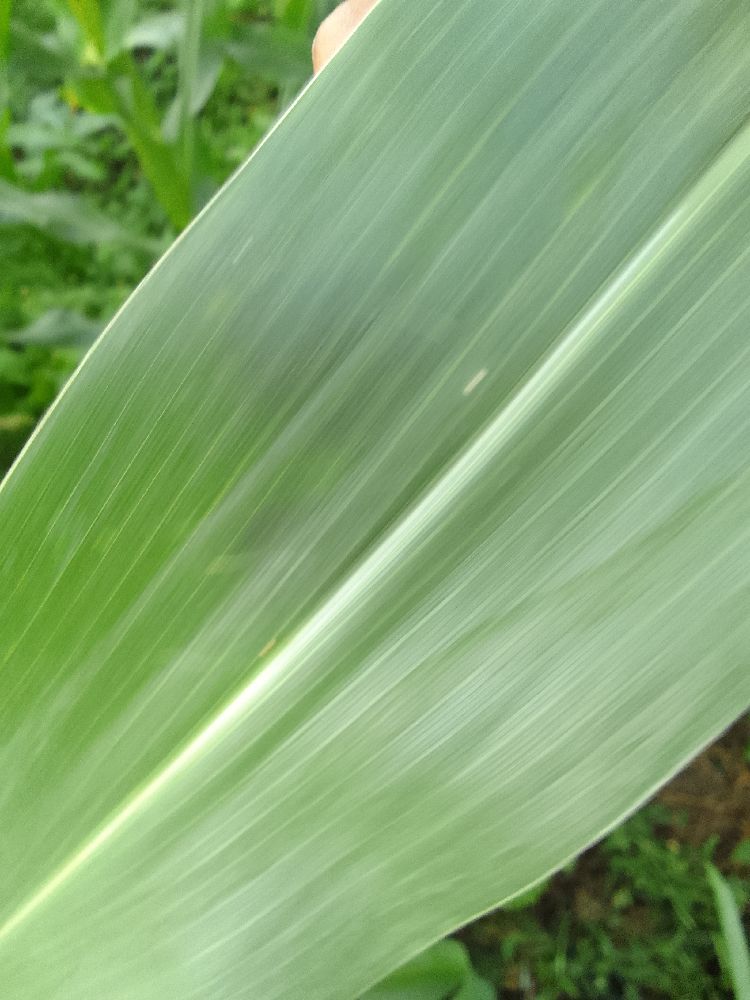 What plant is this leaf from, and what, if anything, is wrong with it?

maize, healthy
